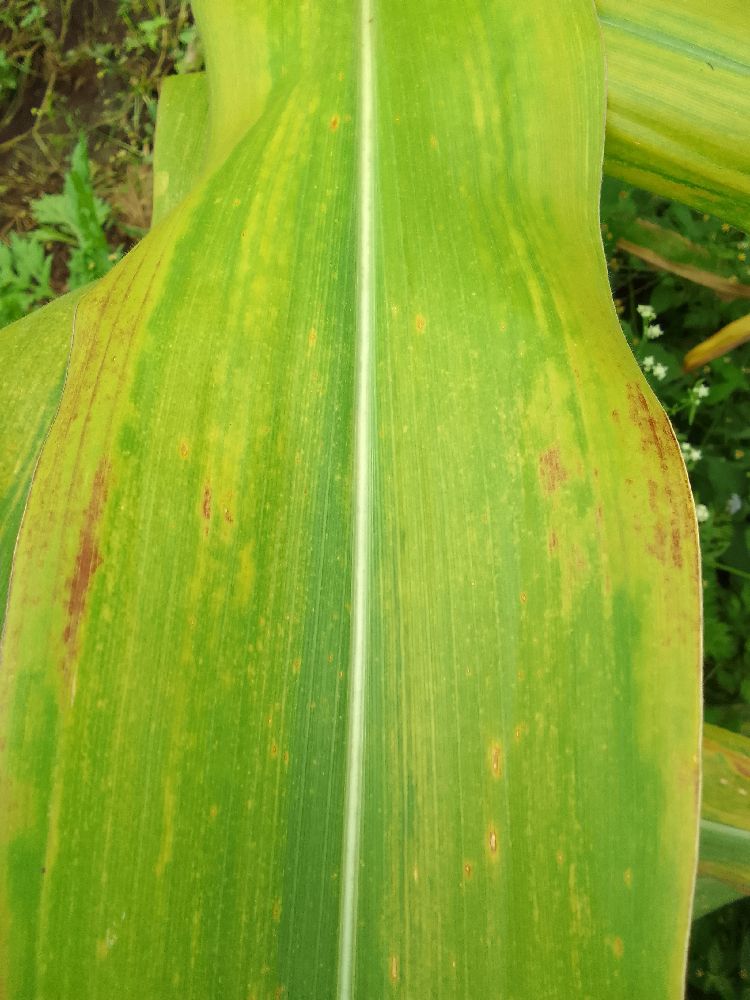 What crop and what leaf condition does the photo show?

maize, maize lethal necrosis
